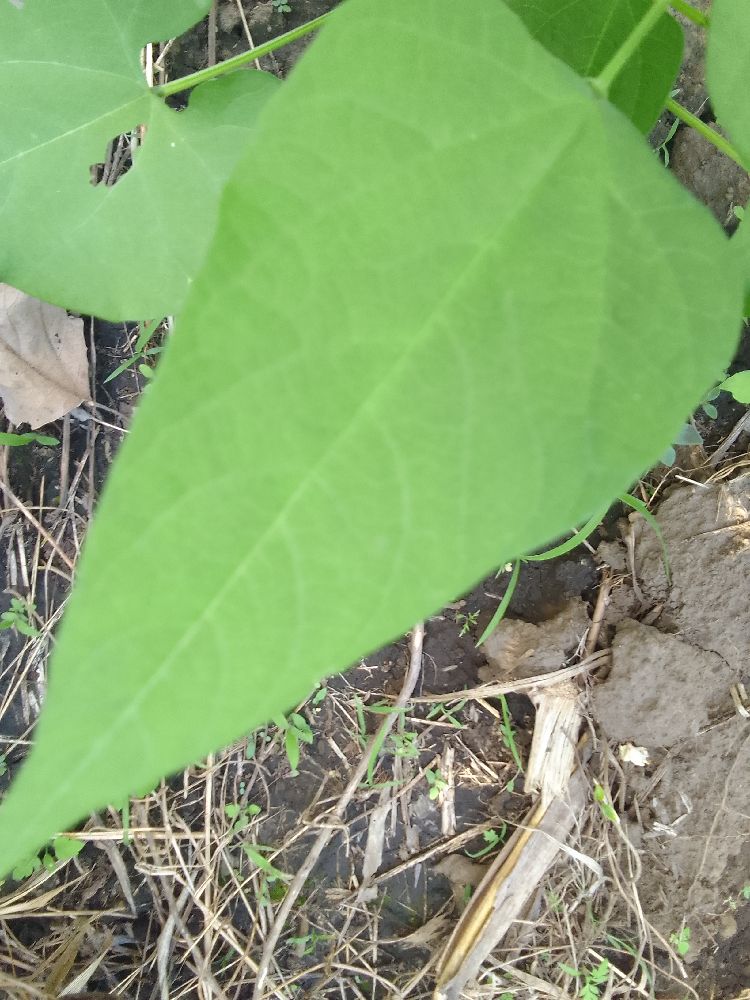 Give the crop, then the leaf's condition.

common bean, healthy
